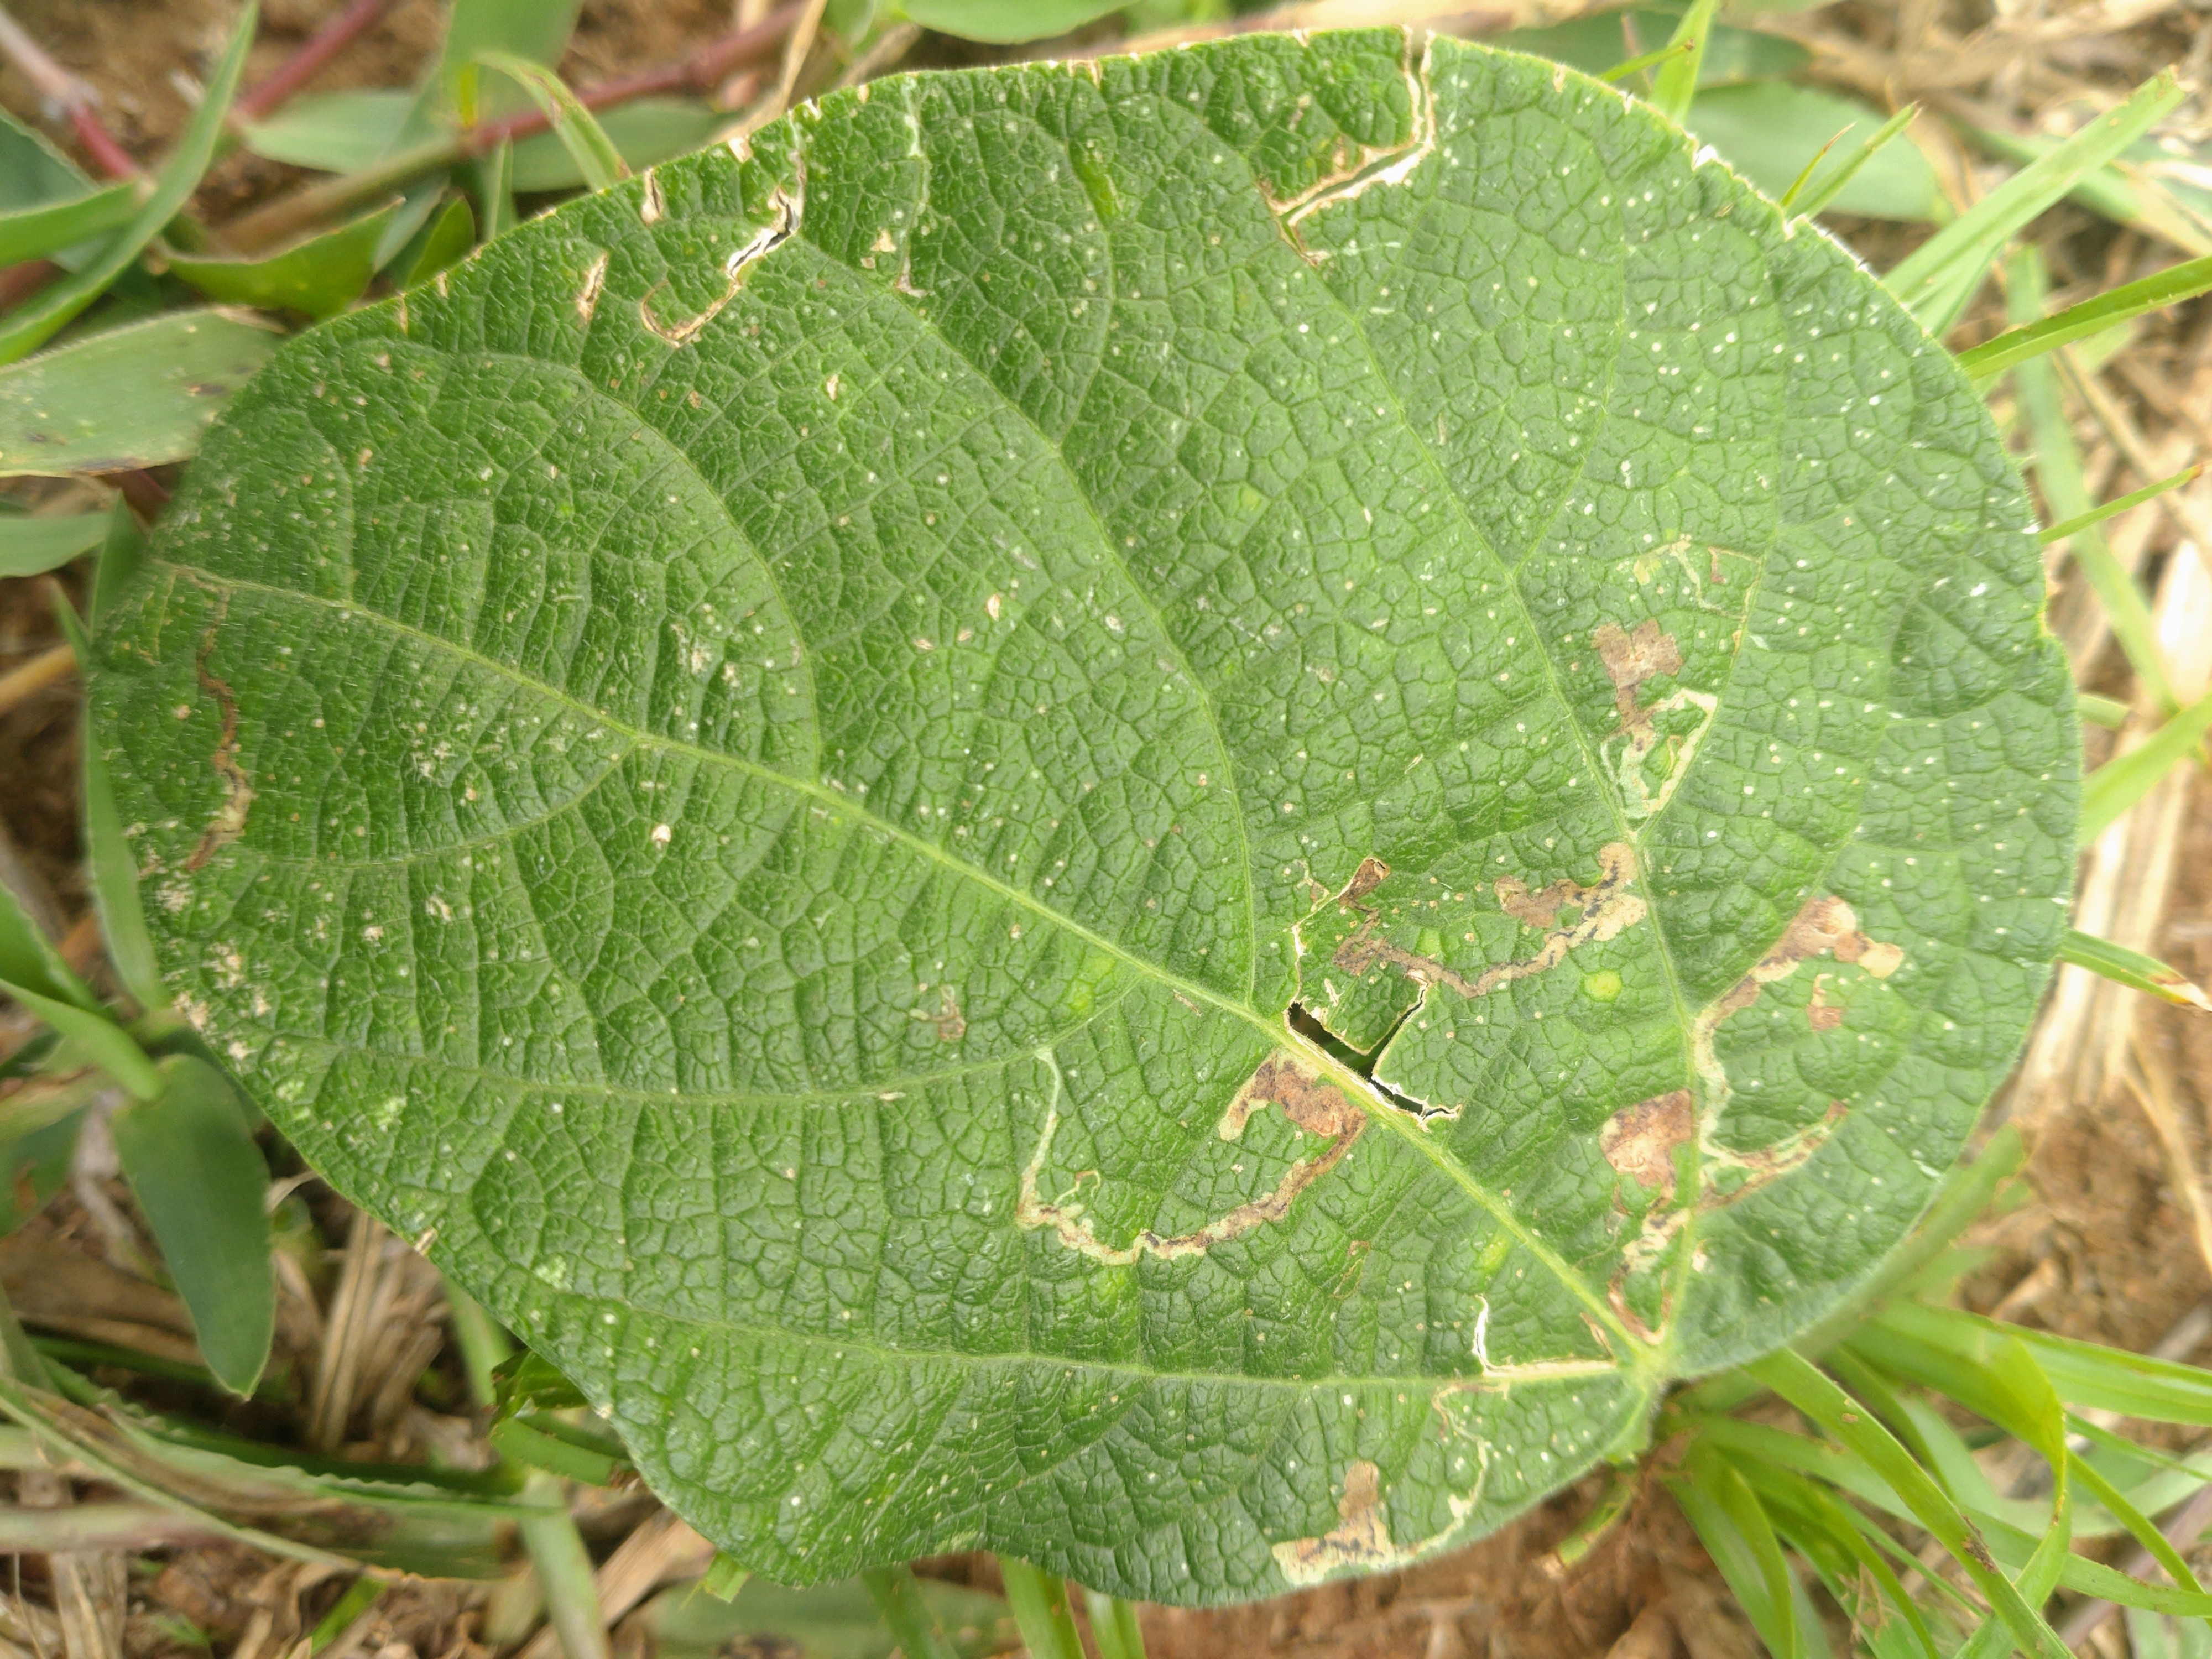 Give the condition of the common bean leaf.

anthracnose
